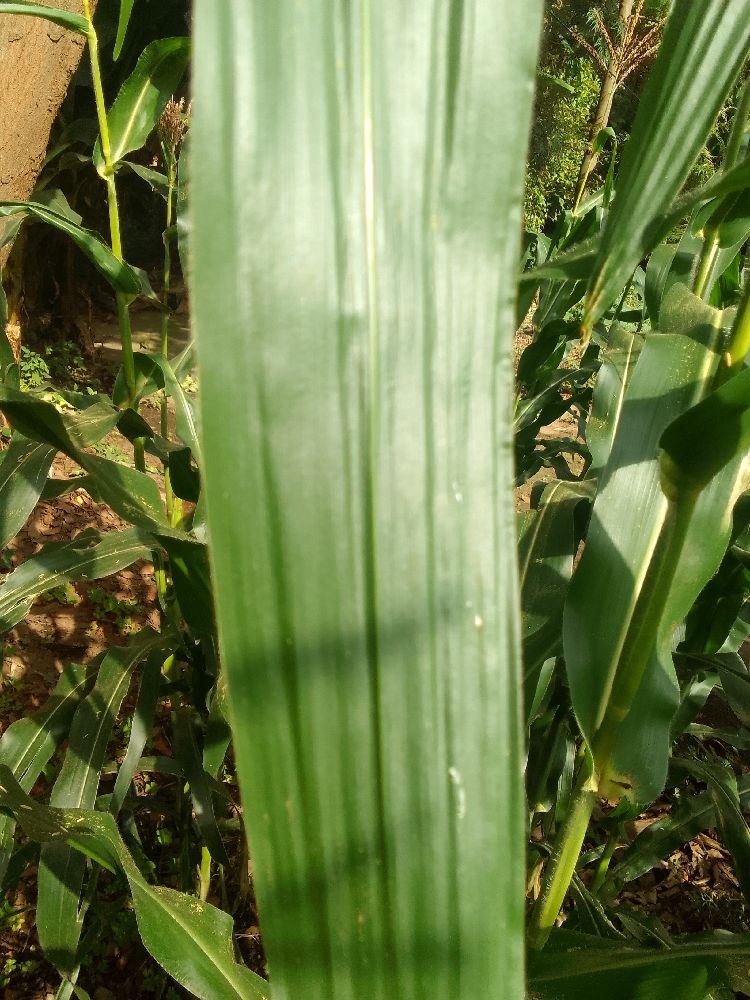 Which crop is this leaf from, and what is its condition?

maize, healthy
